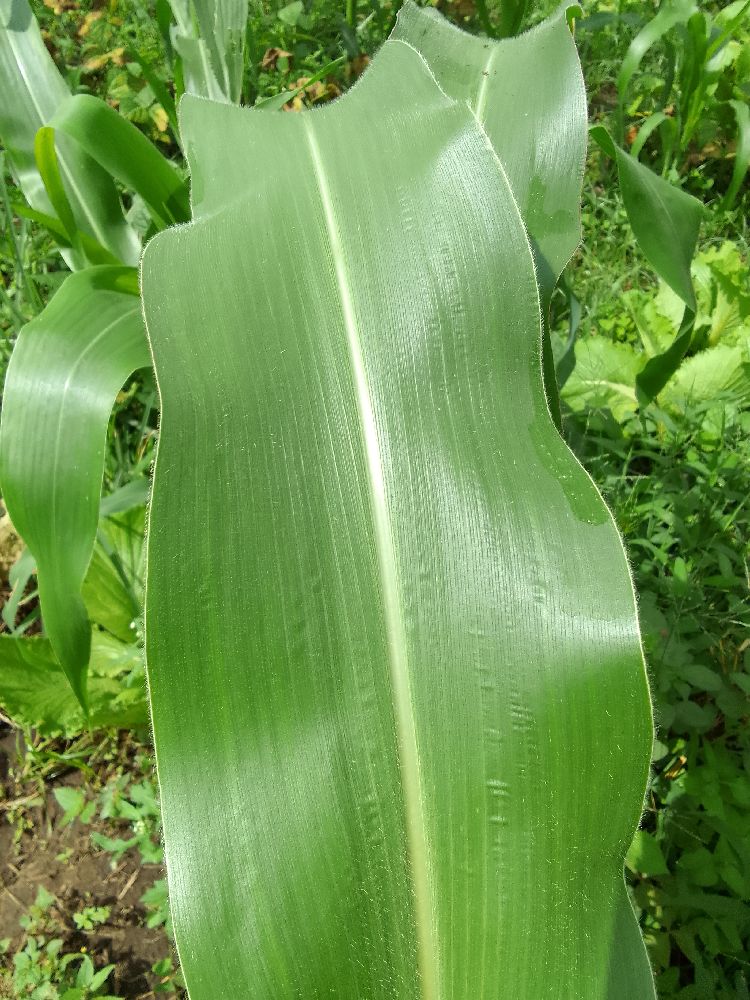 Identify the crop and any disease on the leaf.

maize, healthy
